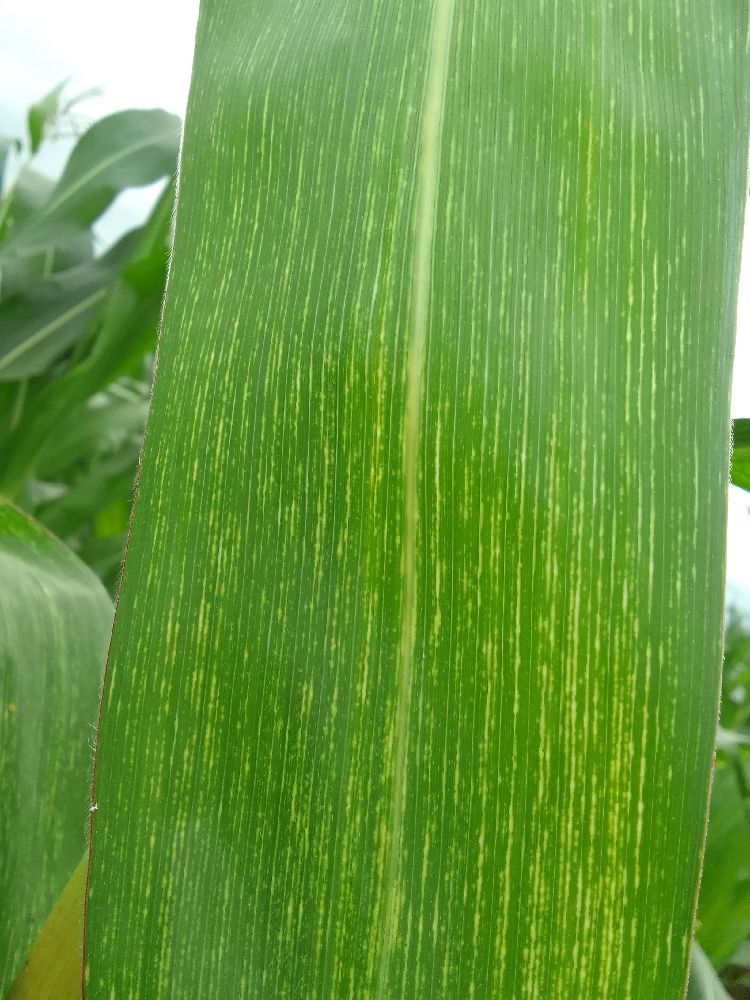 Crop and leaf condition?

maize, maize streak virus
